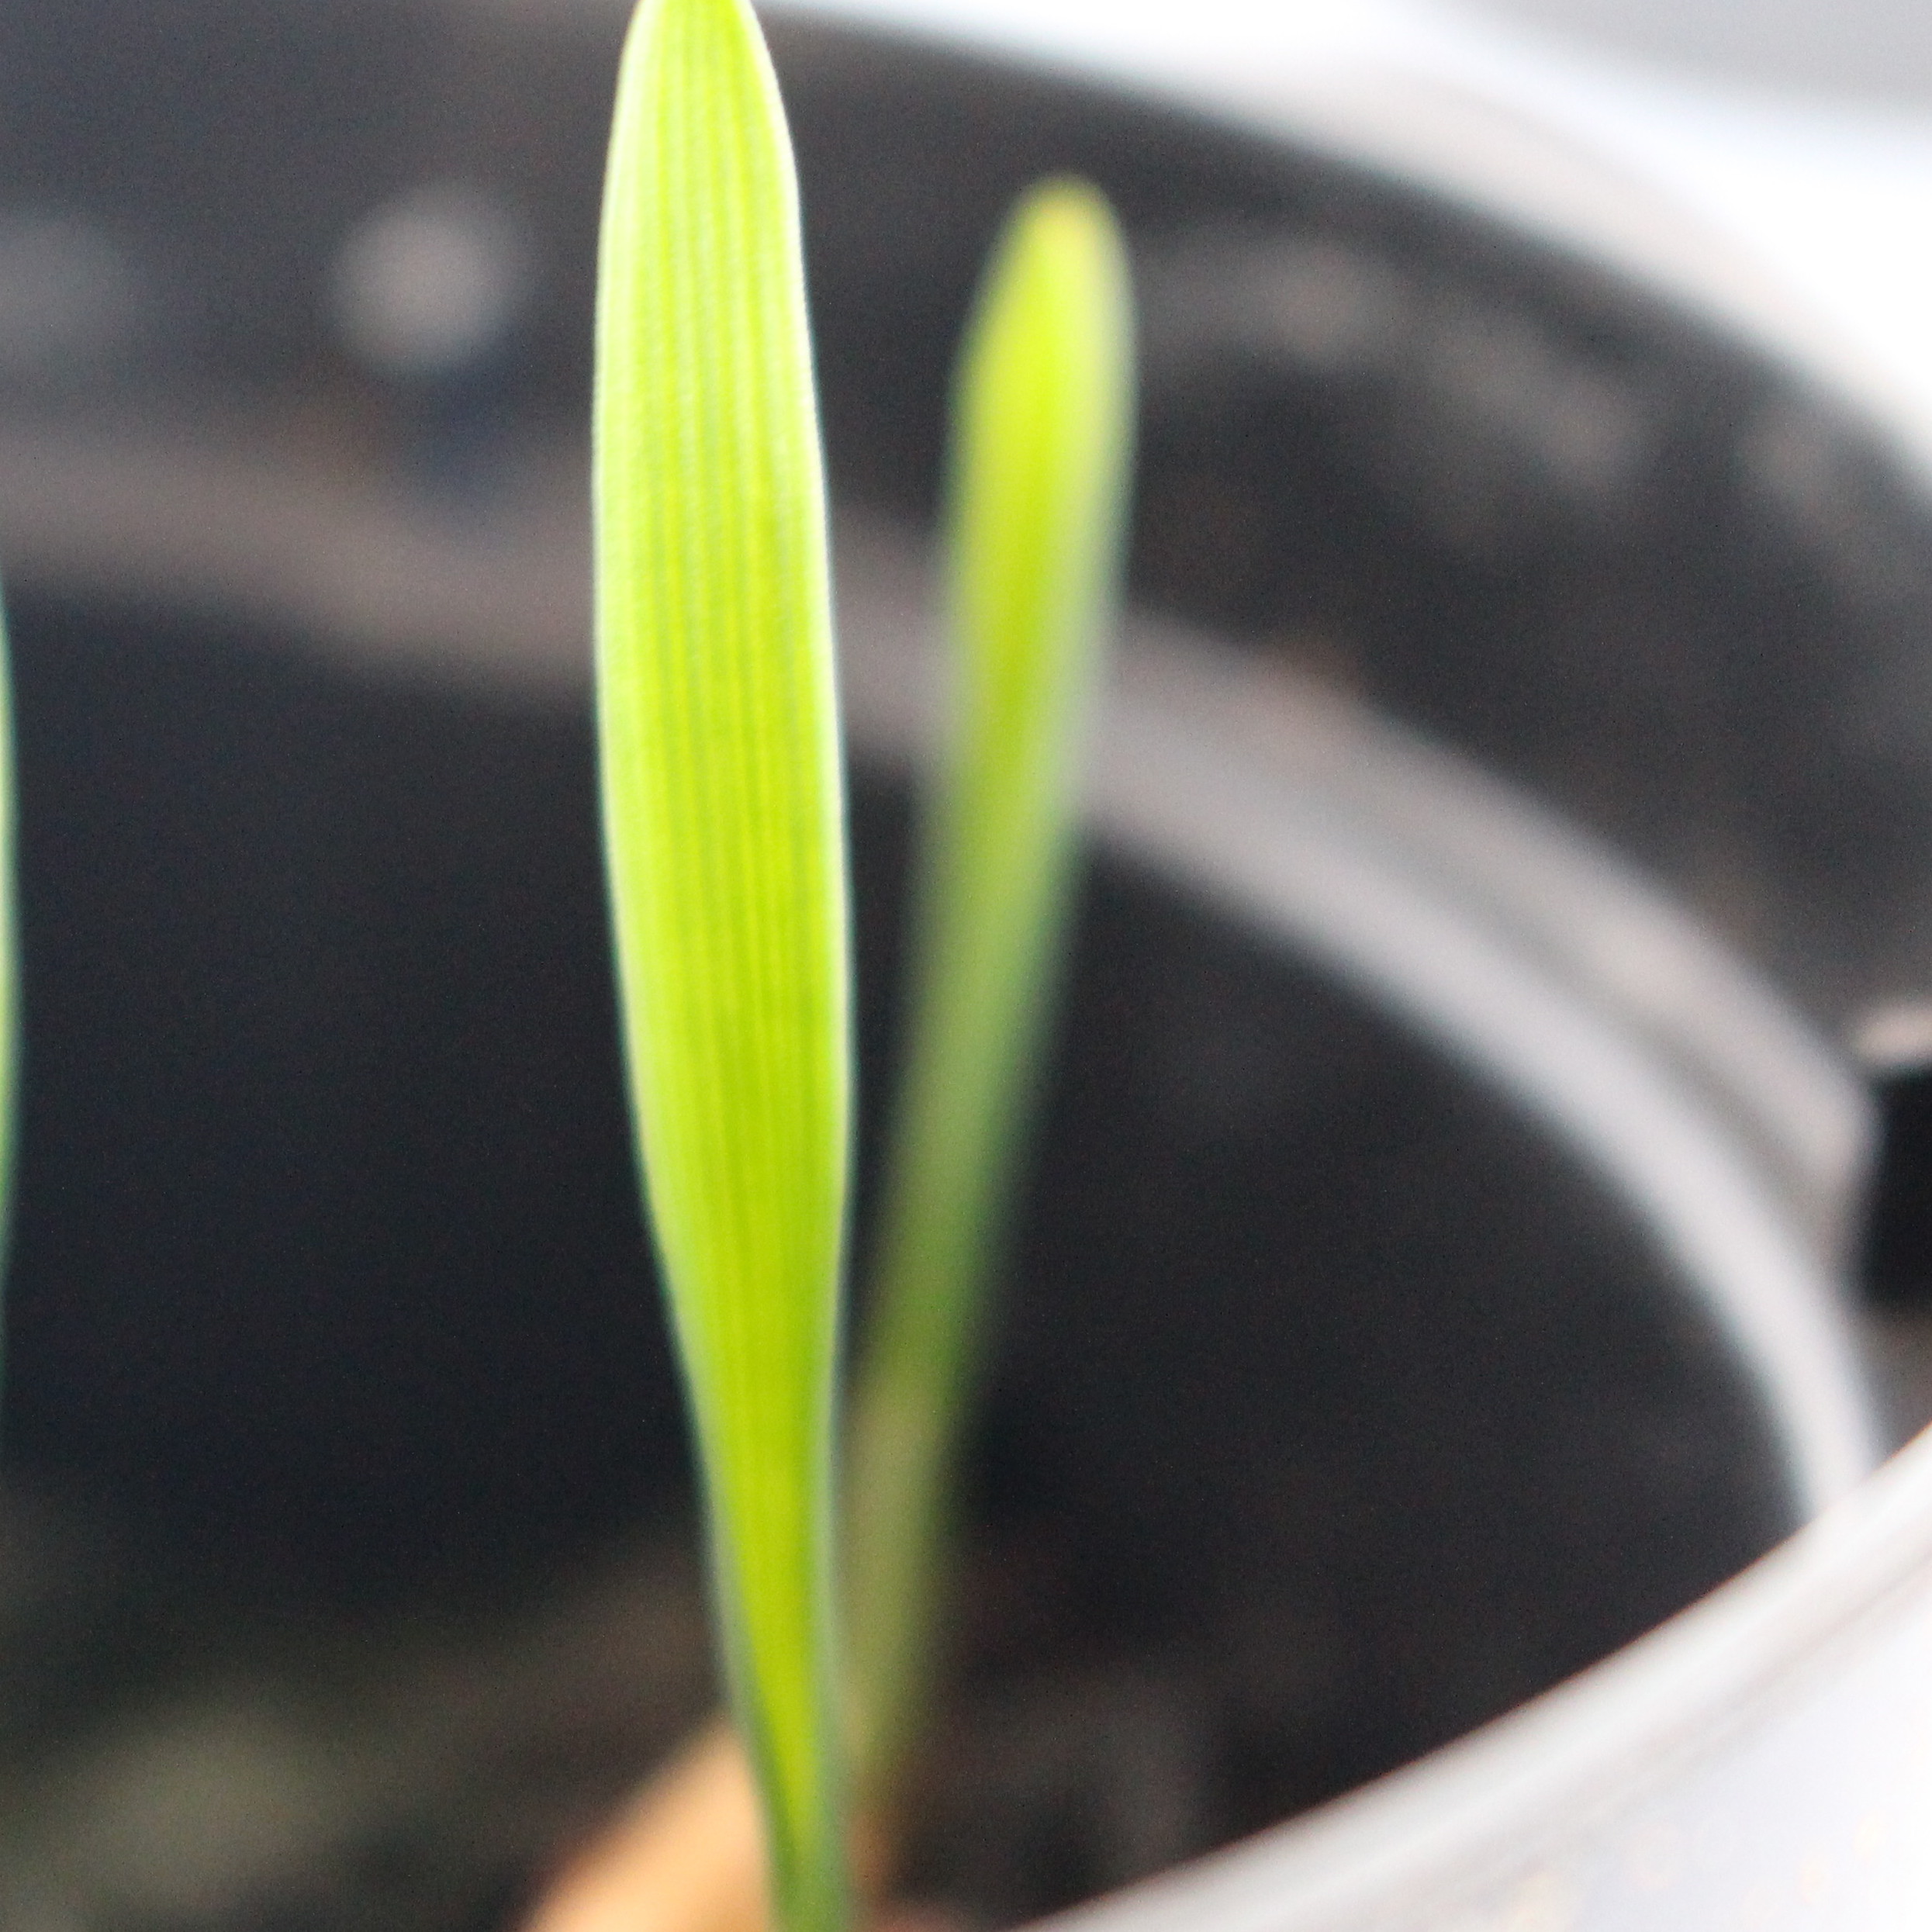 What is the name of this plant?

Avena sterilis
